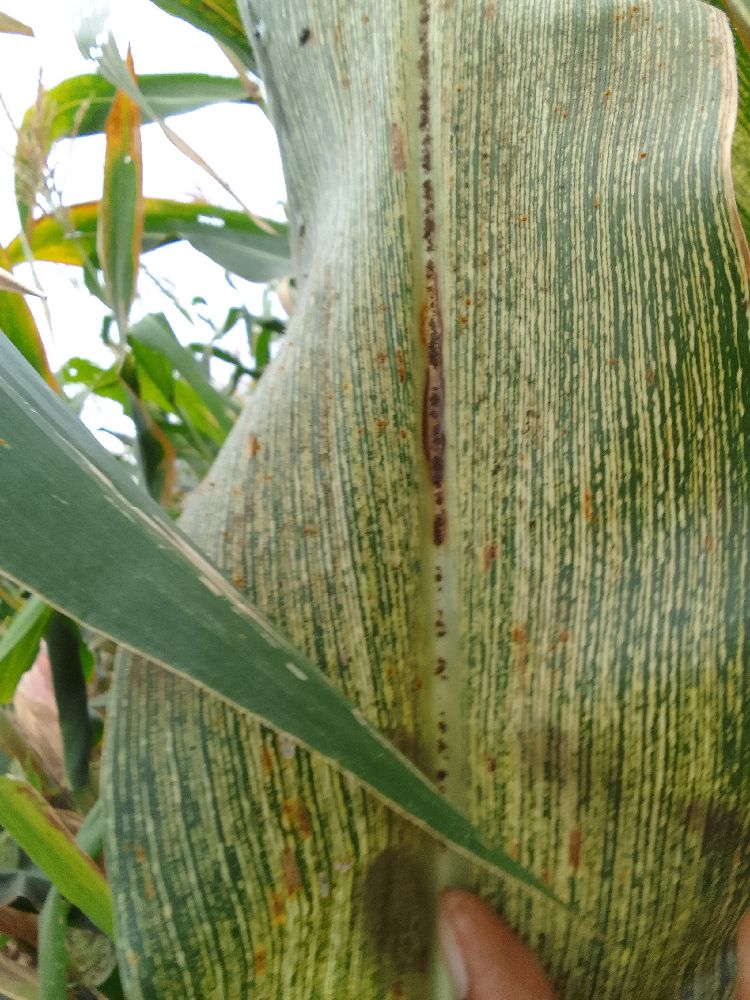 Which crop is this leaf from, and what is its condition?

maize, maize streak virus
